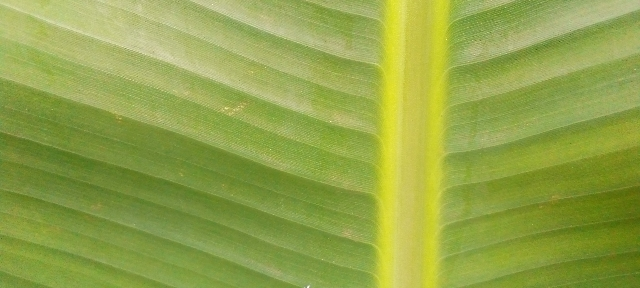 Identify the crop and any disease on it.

banana, healthy
